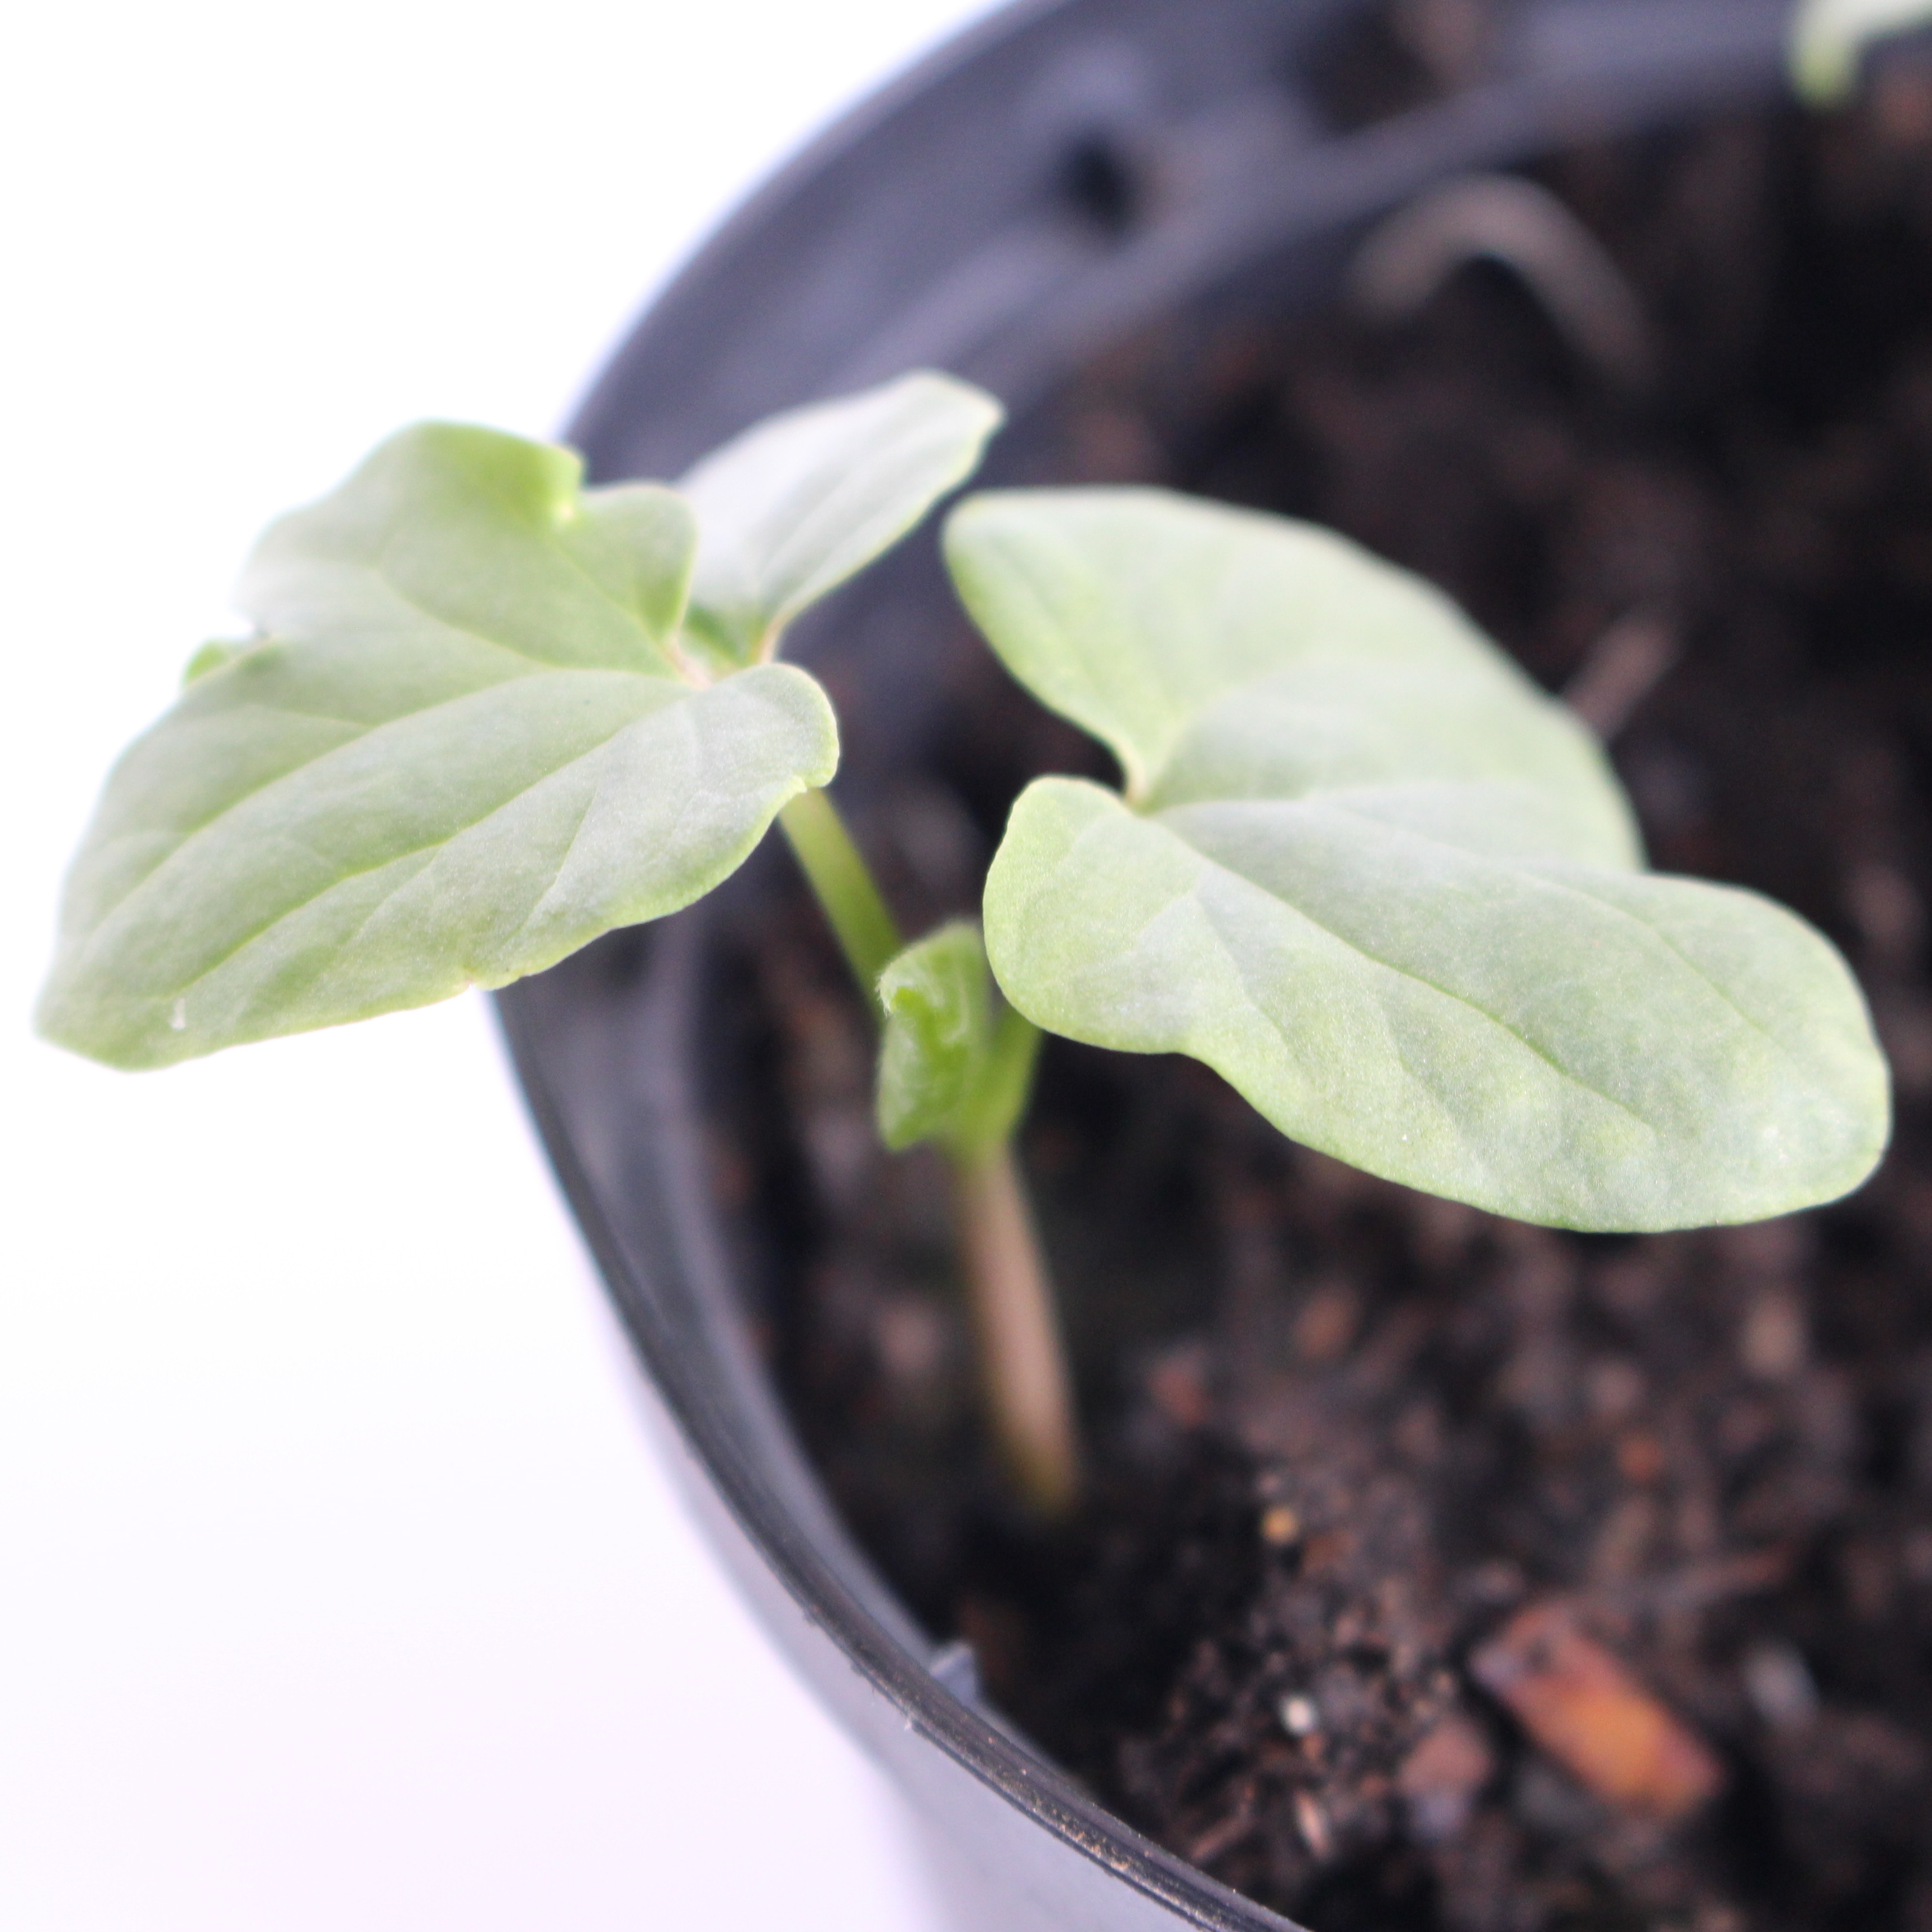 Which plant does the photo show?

Convolvulus arvensis
